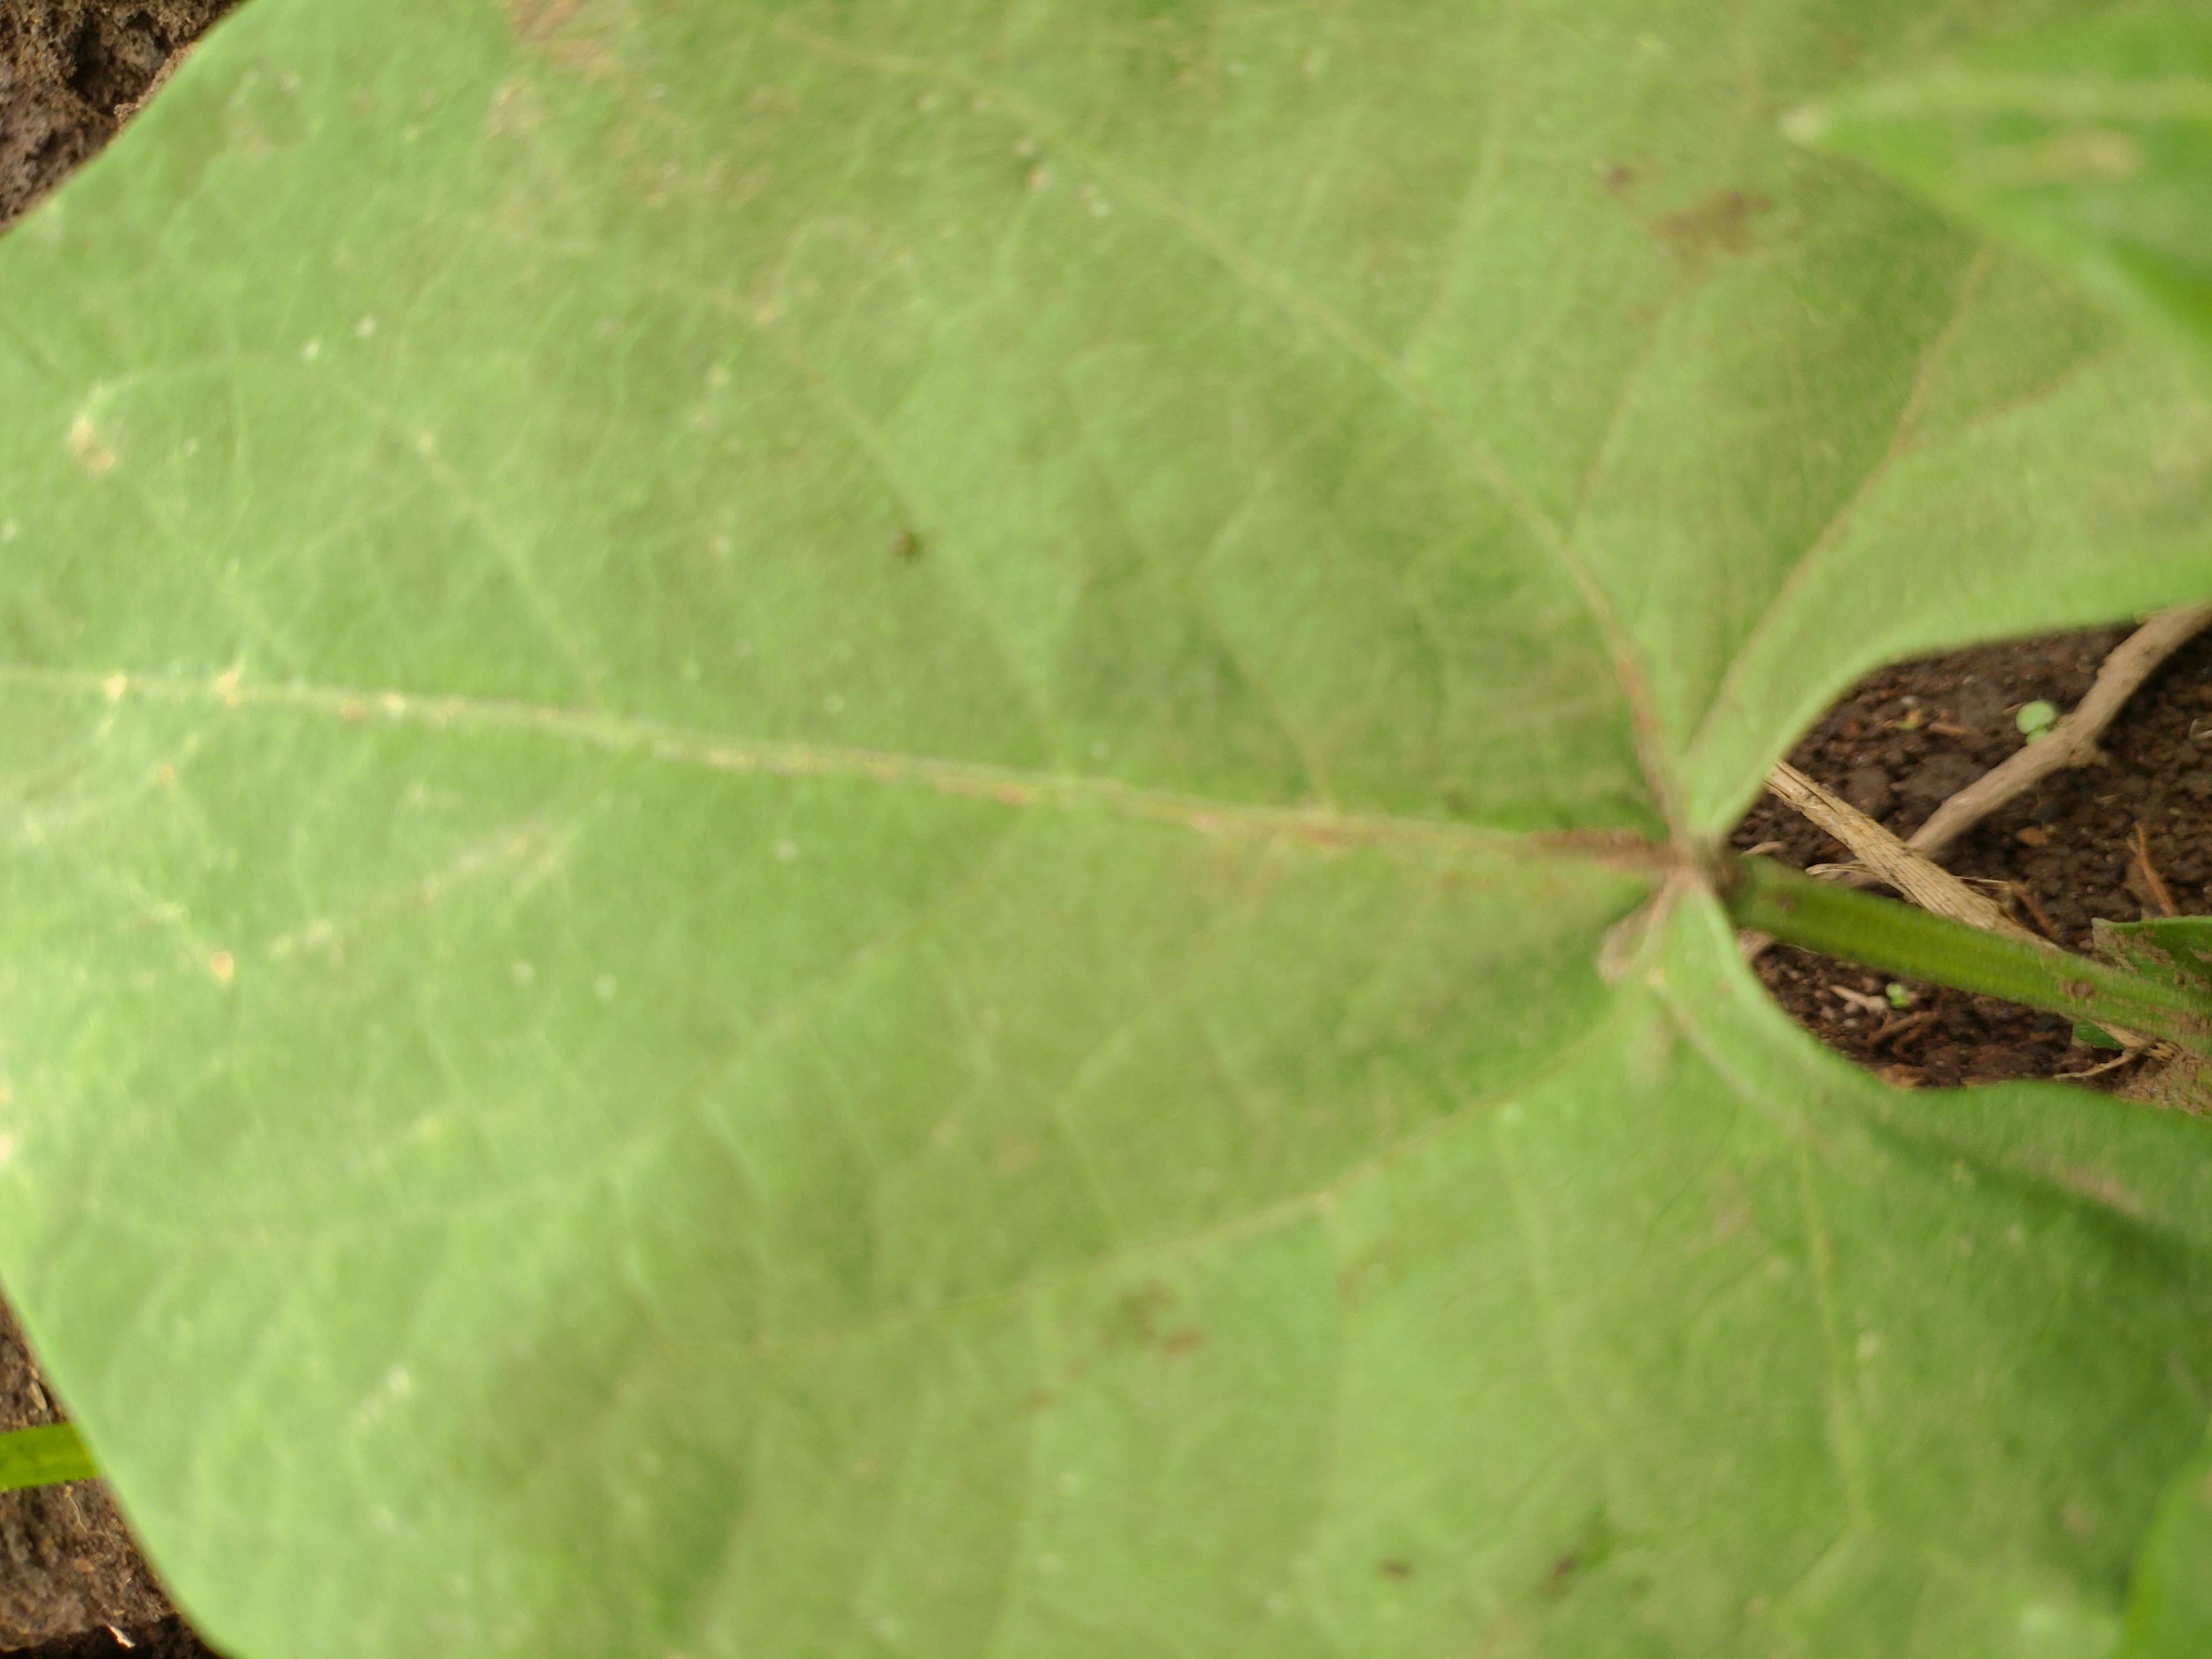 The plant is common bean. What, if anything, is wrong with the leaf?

healthy
